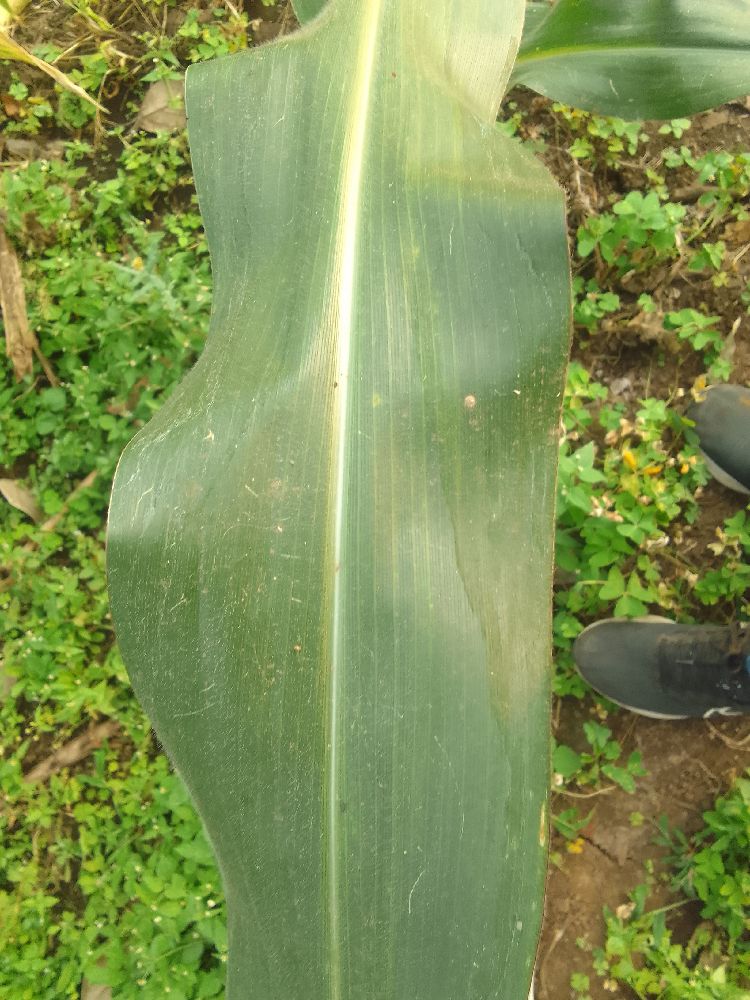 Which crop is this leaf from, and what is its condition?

maize, healthy
